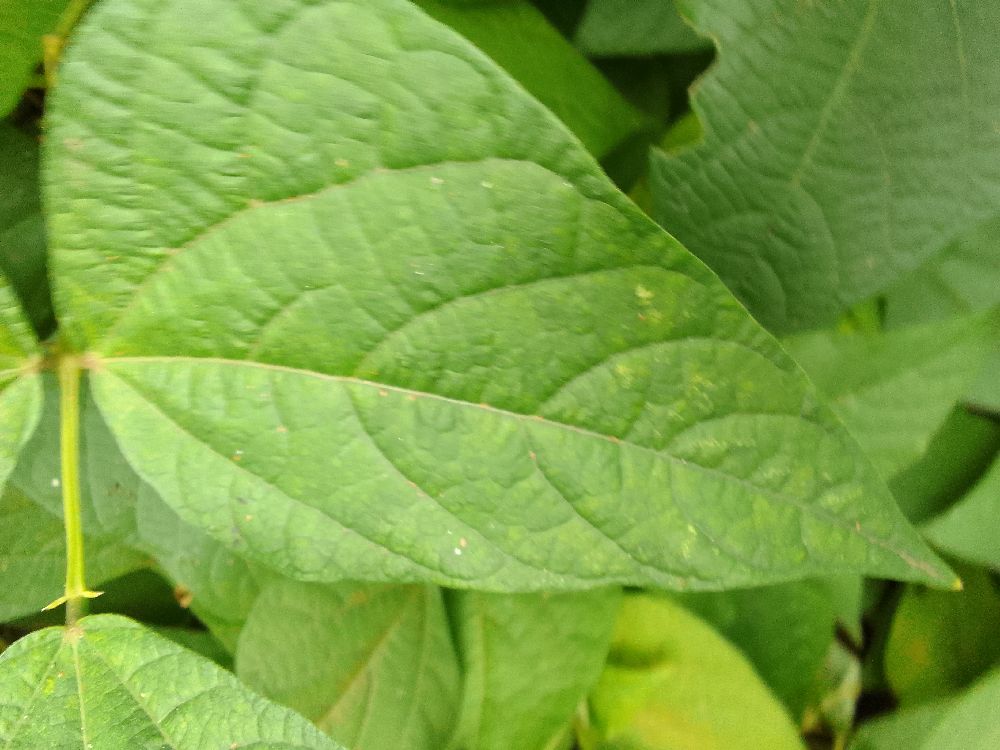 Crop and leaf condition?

common bean, healthy
